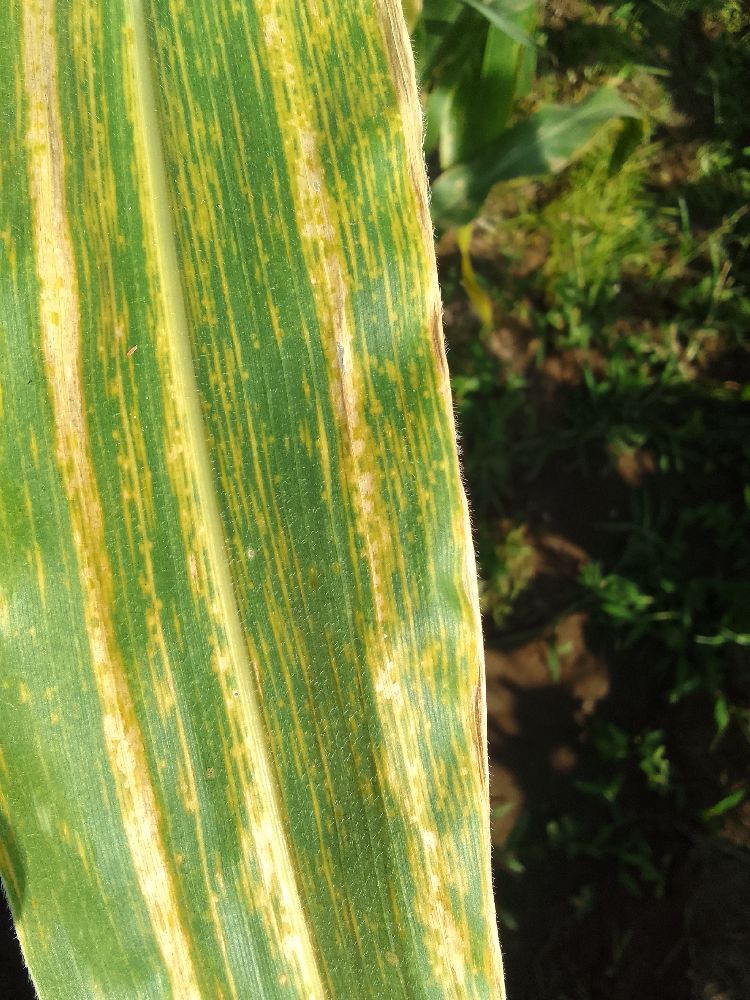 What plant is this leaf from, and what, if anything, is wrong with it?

maize, maize lethal necrosis
